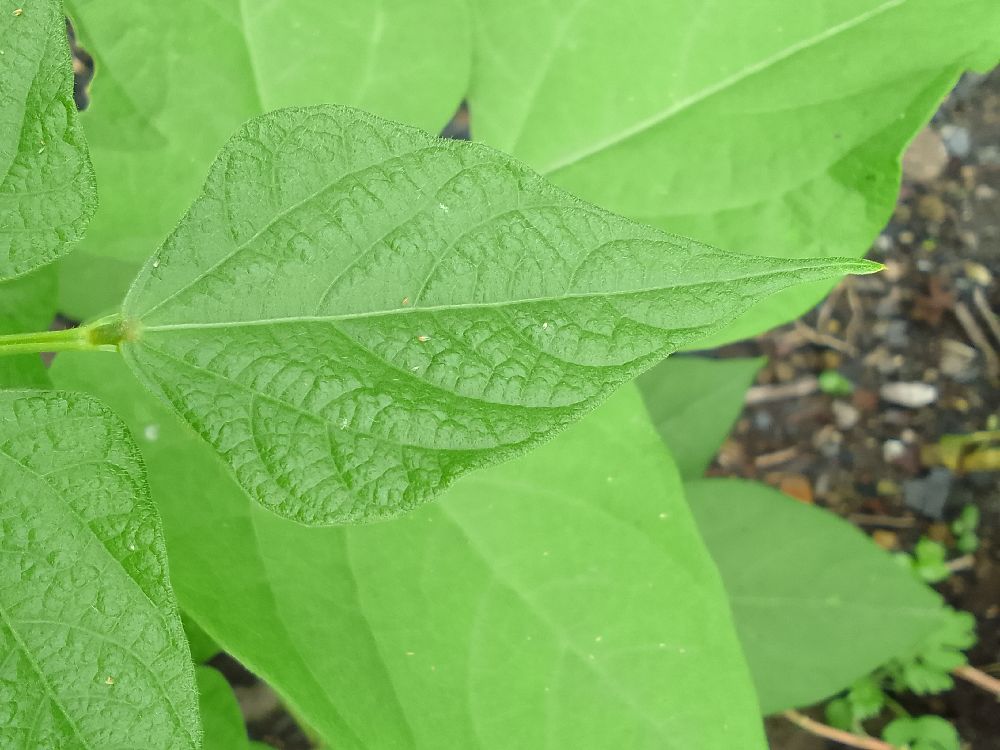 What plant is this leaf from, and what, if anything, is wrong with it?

common bean, healthy
